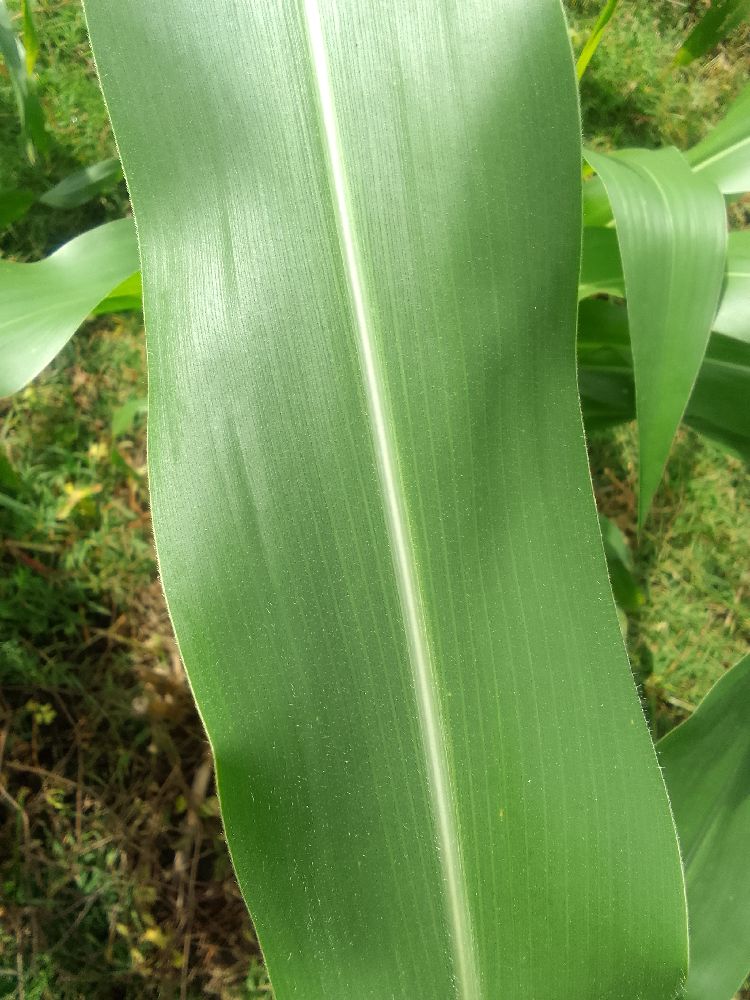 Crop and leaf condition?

maize, healthy
